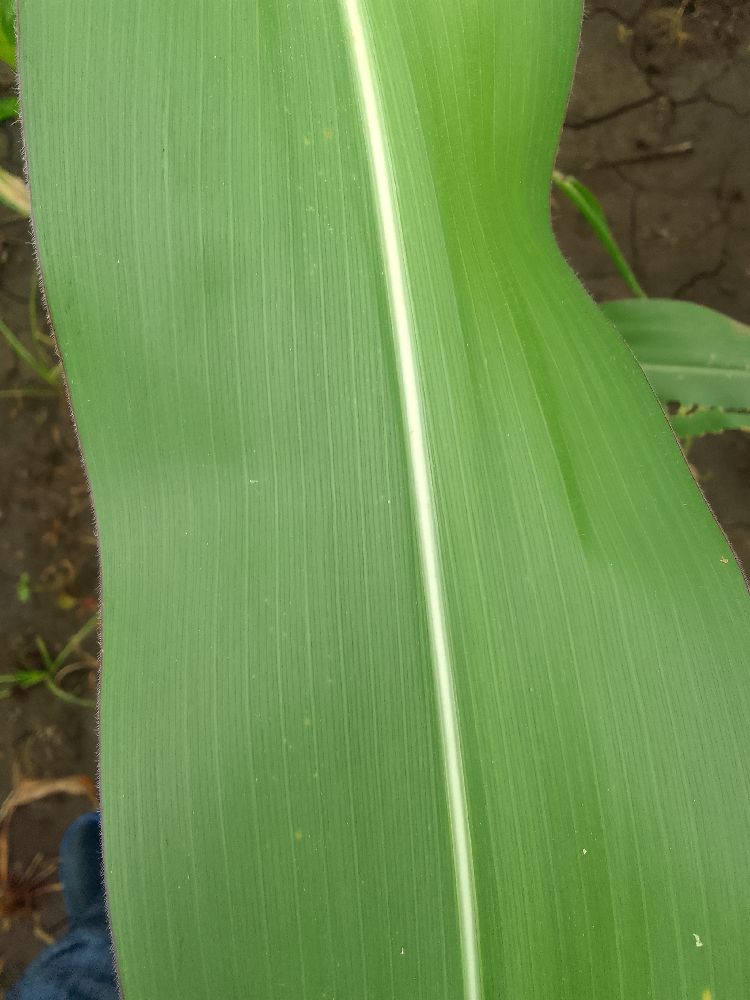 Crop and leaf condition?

maize, healthy
